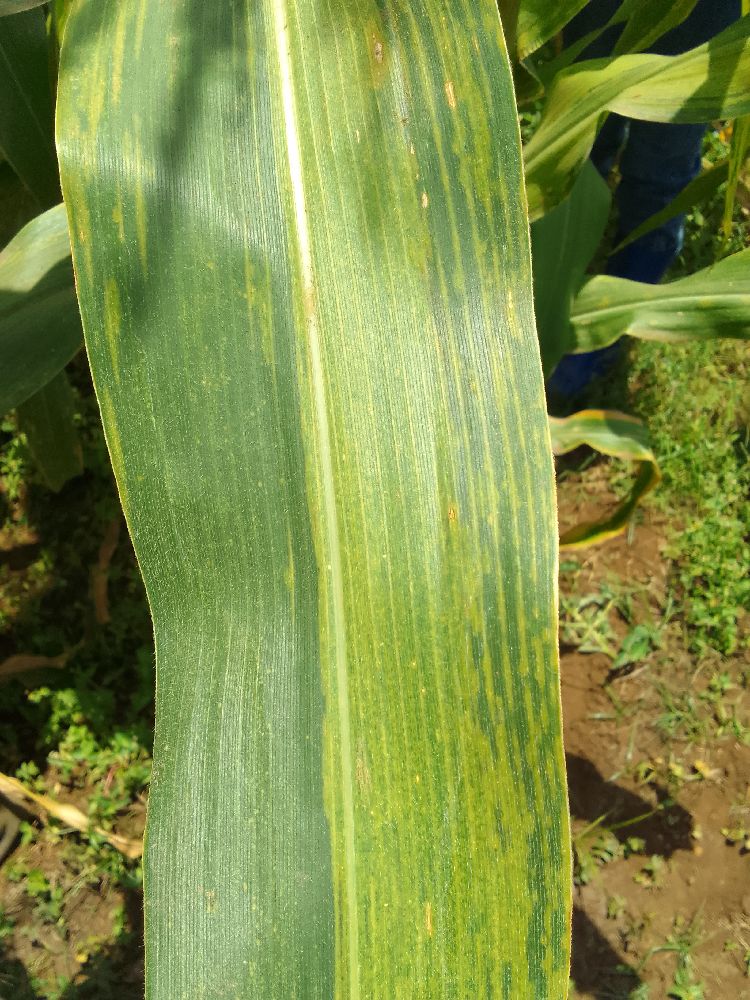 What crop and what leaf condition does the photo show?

maize, maize lethal necrosis
